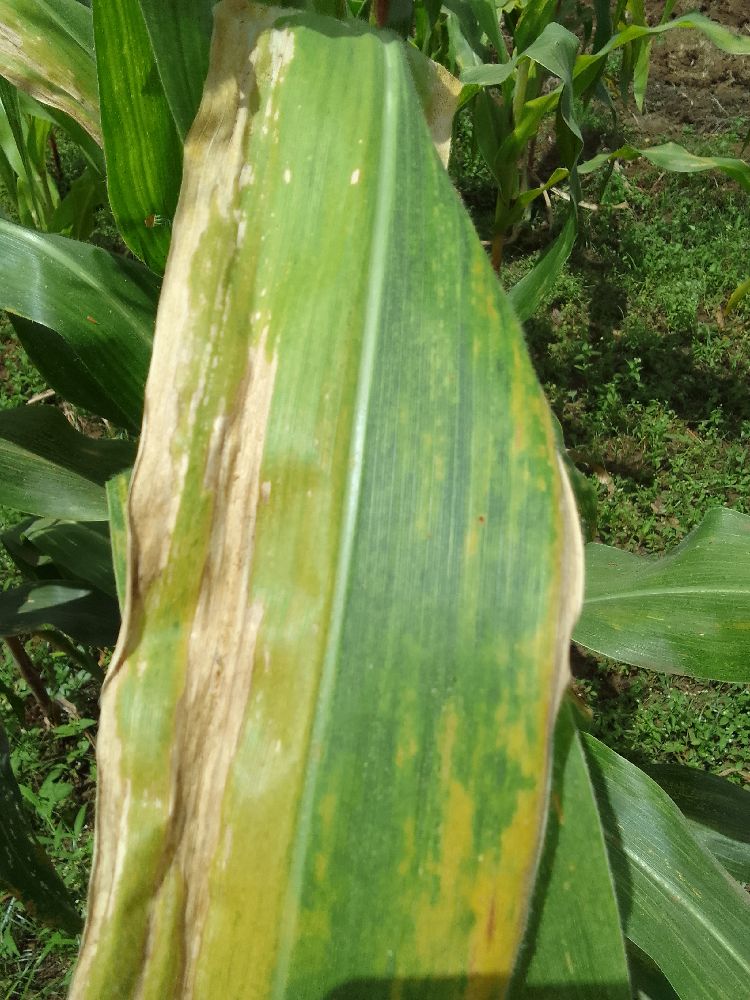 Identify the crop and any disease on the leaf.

maize, maize lethal necrosis
